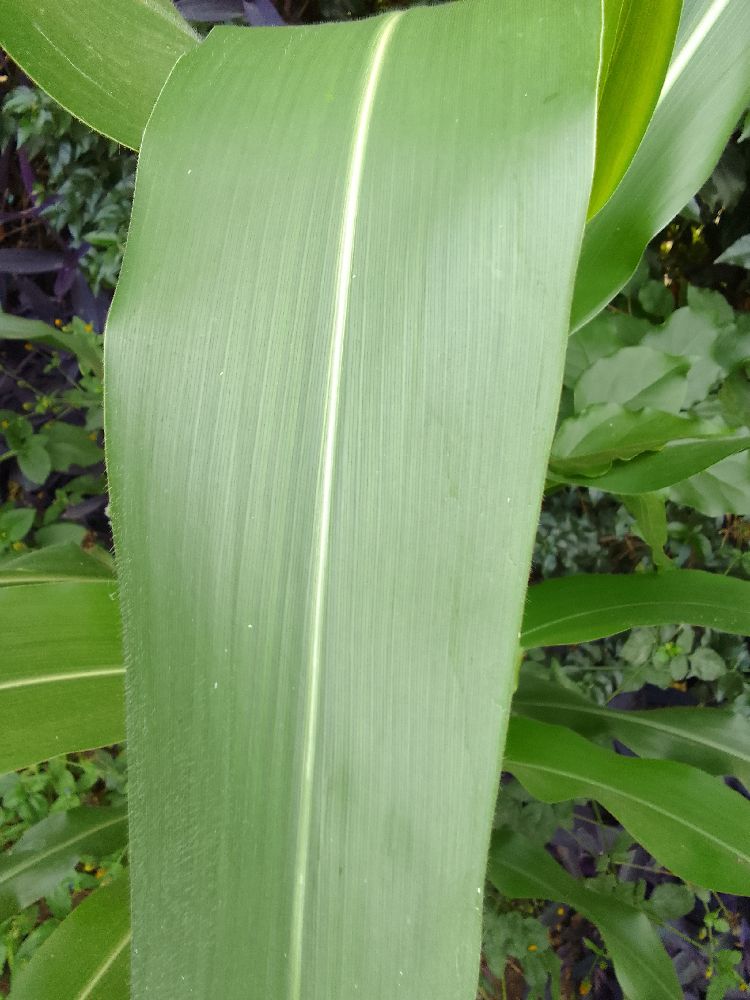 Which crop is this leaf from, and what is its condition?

maize, healthy
